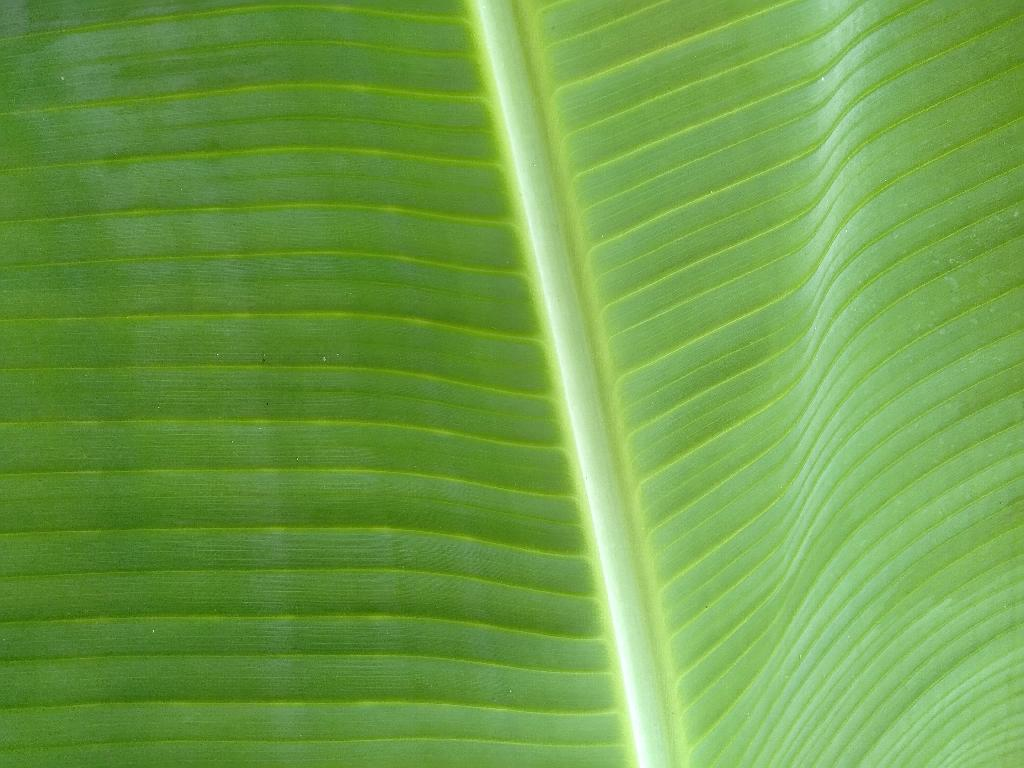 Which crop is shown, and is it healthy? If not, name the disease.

banana, healthy
